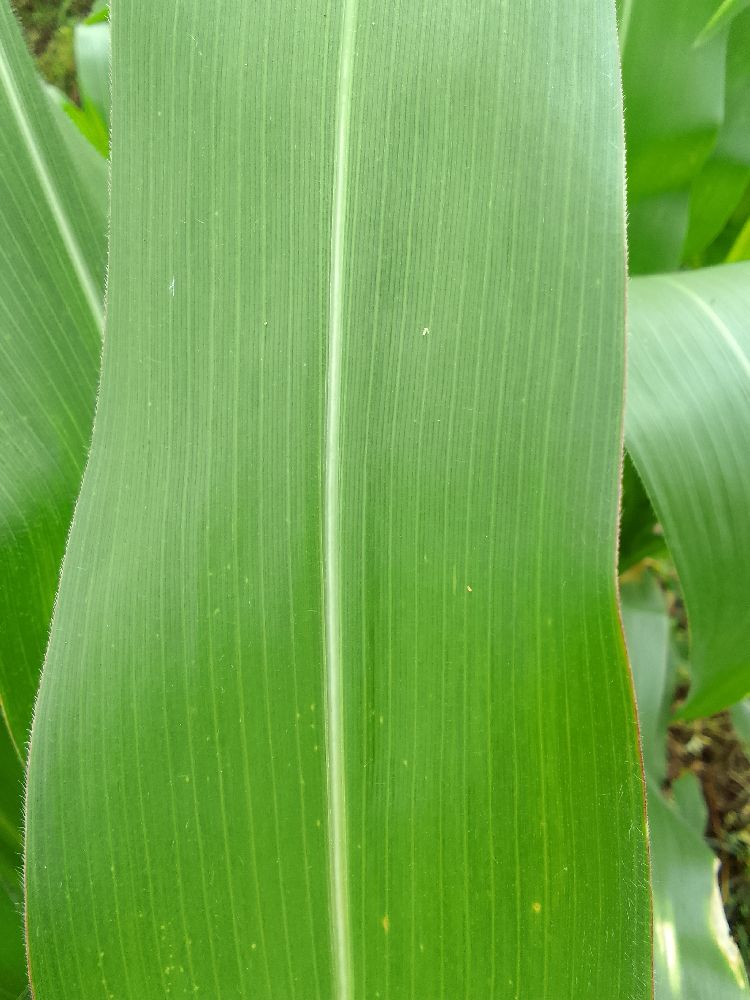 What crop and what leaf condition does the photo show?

maize, healthy
